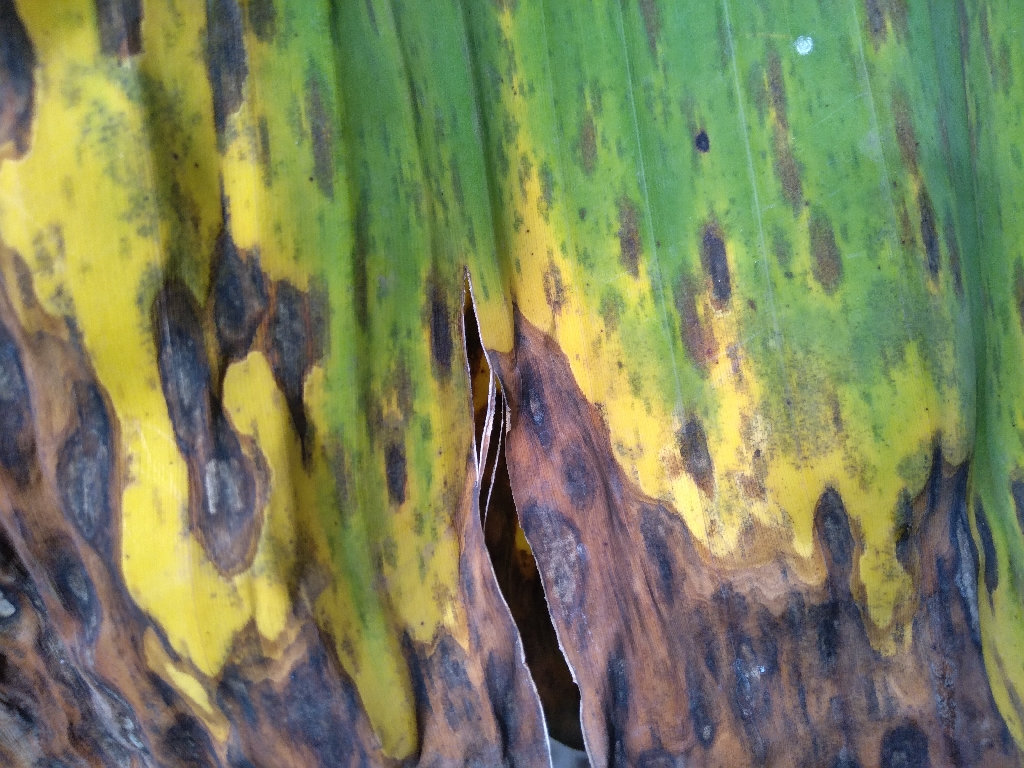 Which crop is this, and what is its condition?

banana, black sigatoka
